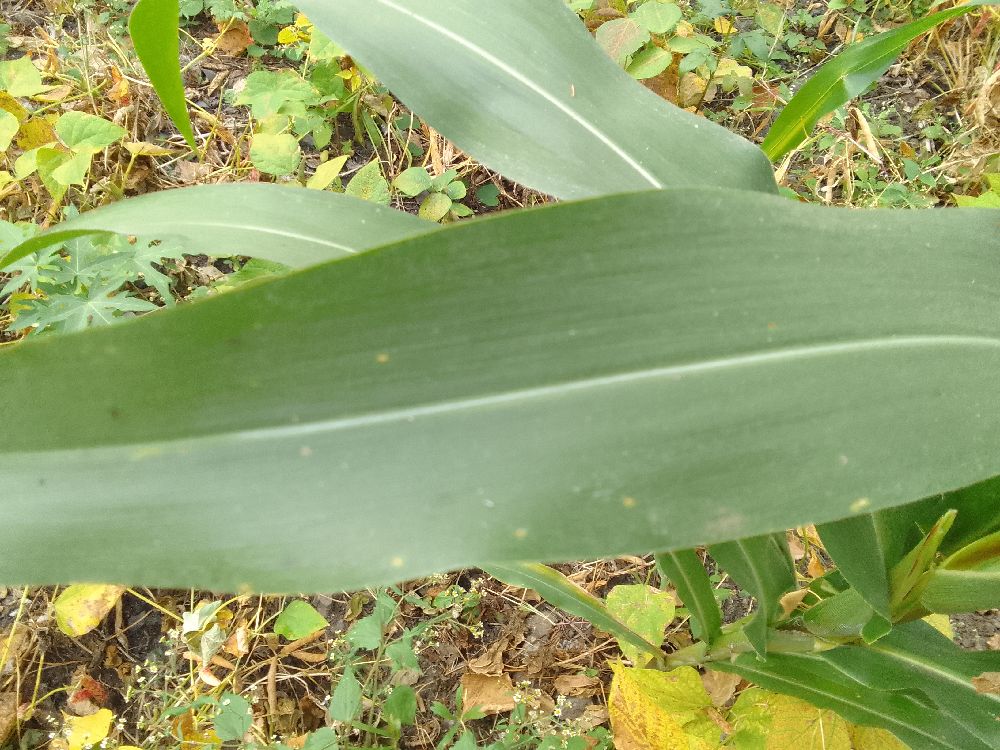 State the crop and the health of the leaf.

maize, healthy
